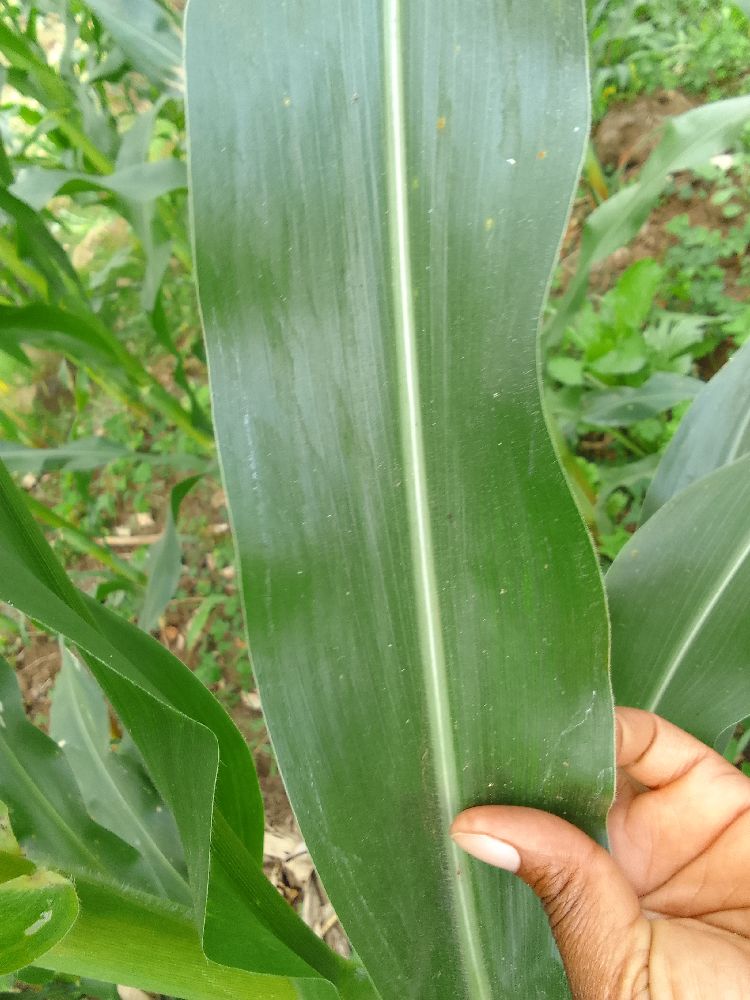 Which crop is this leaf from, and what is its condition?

maize, healthy
